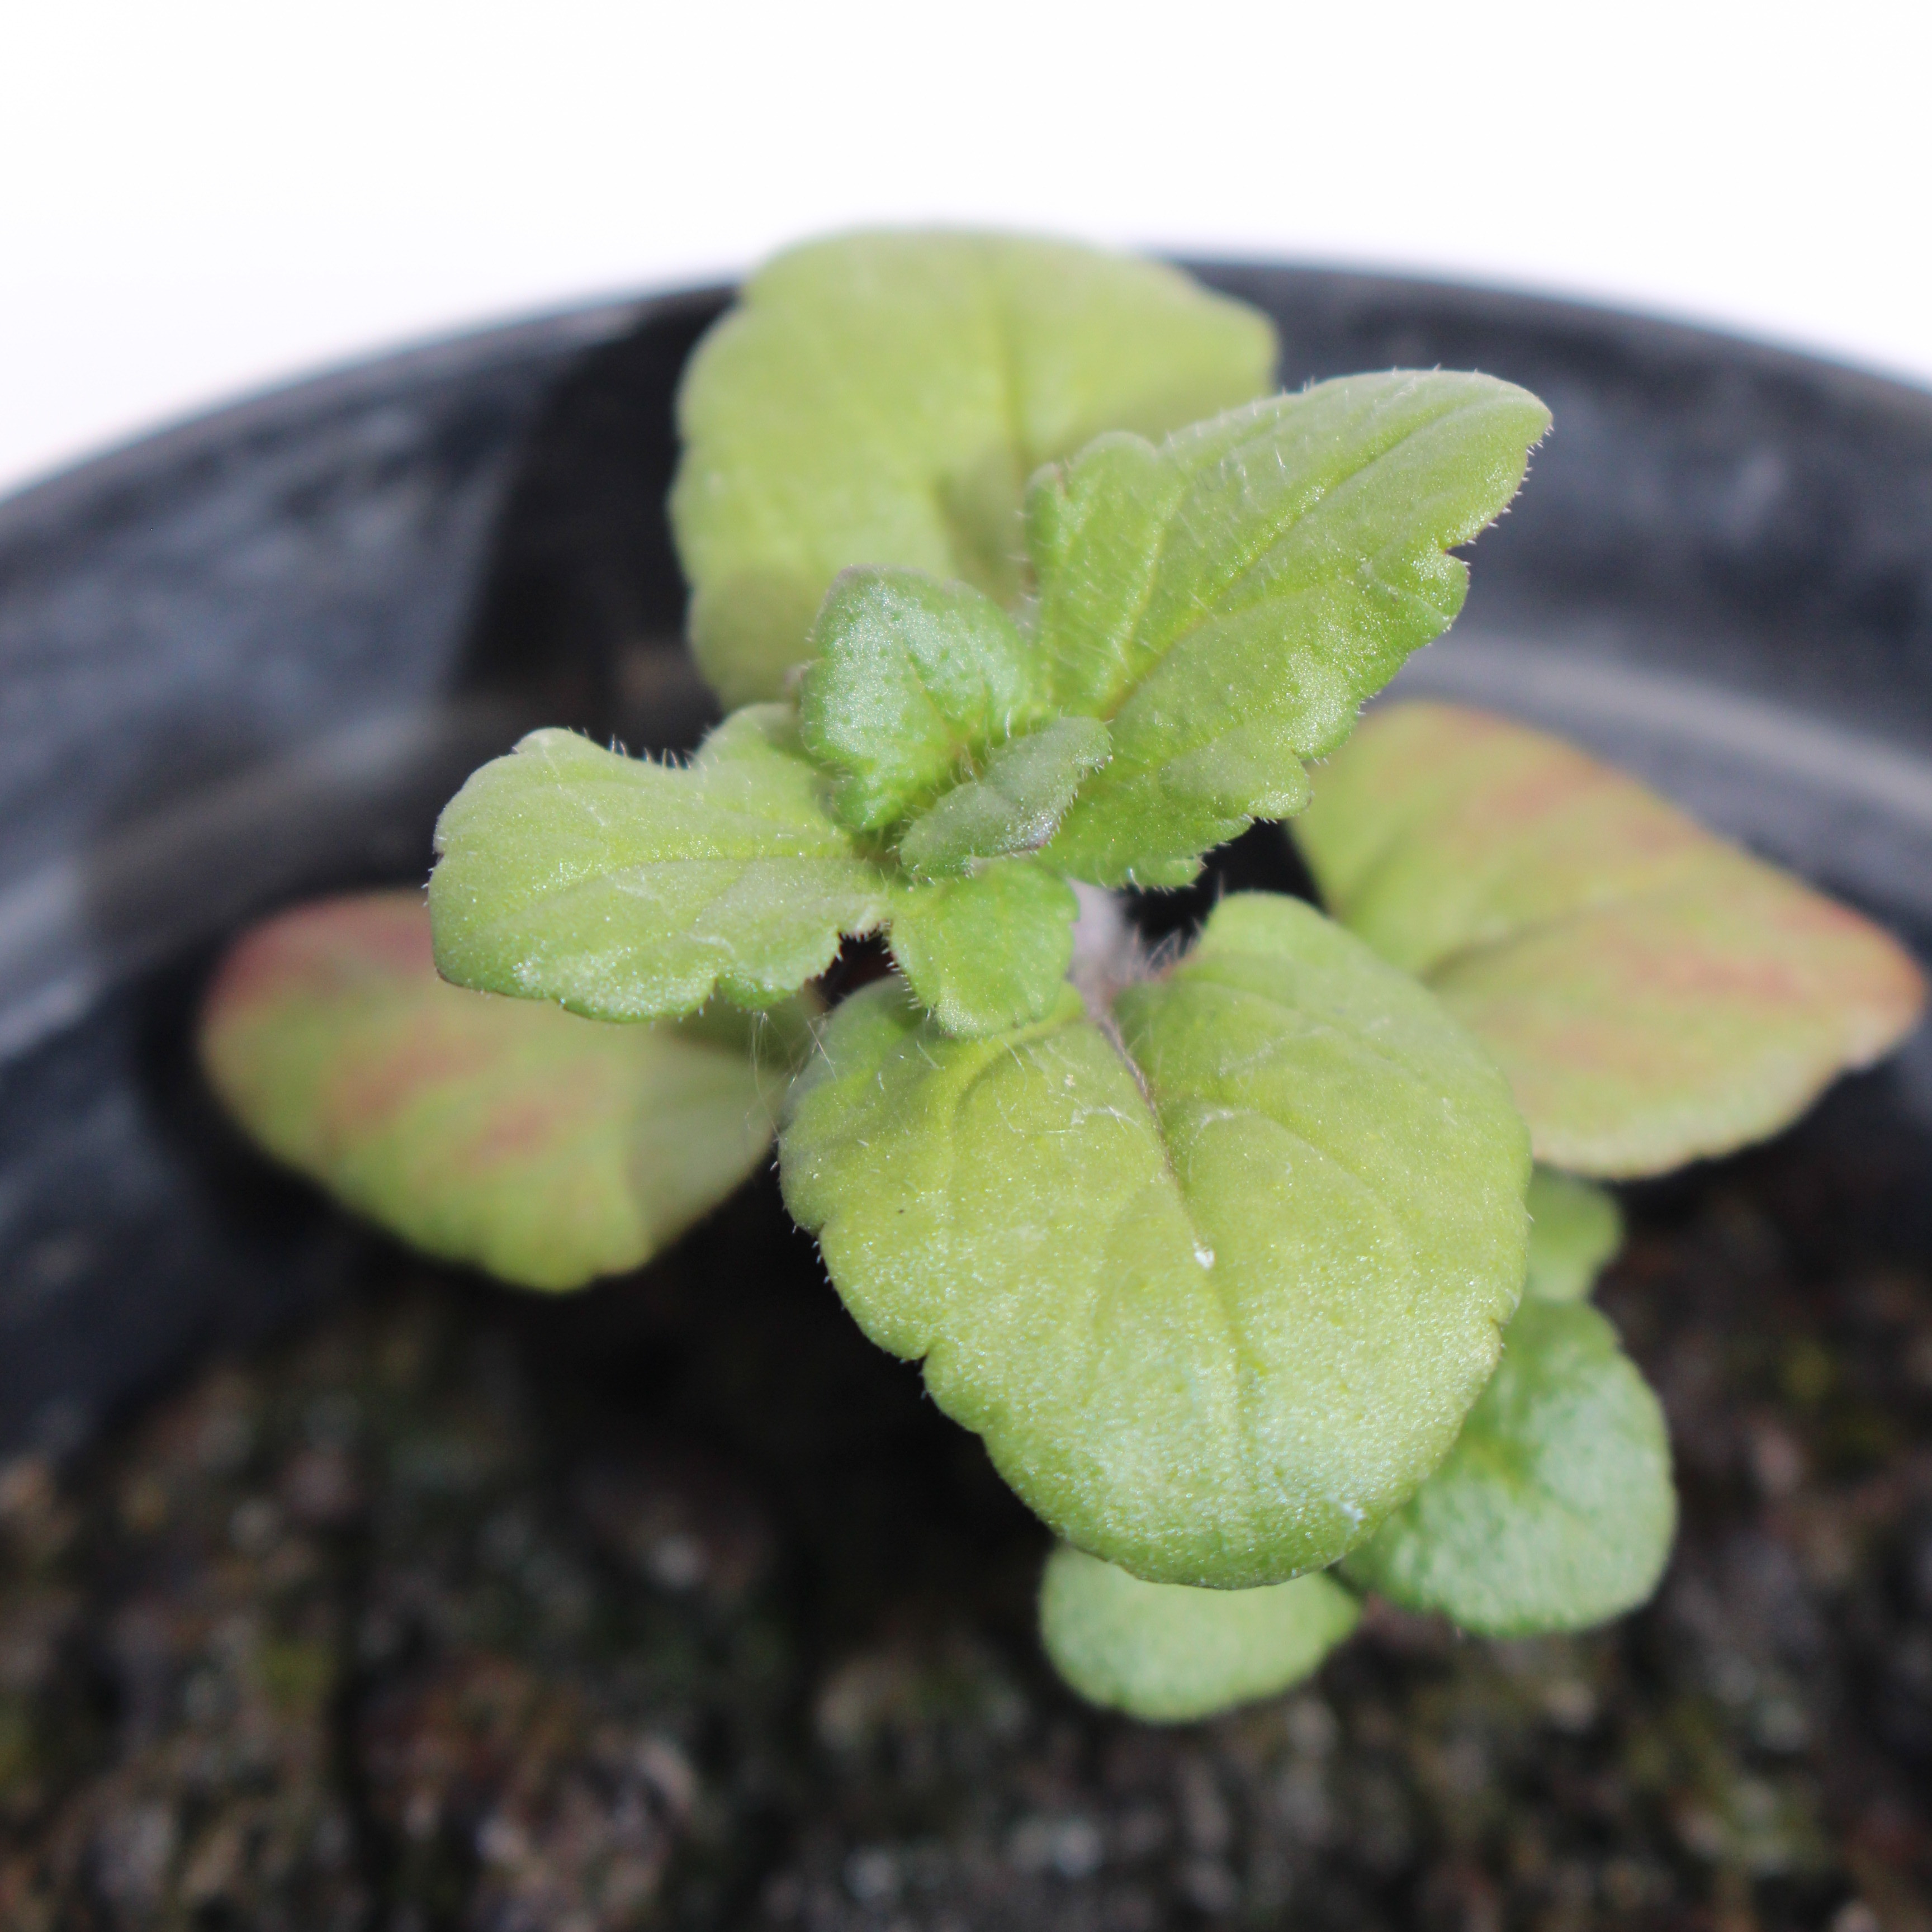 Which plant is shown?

Veronica persica
